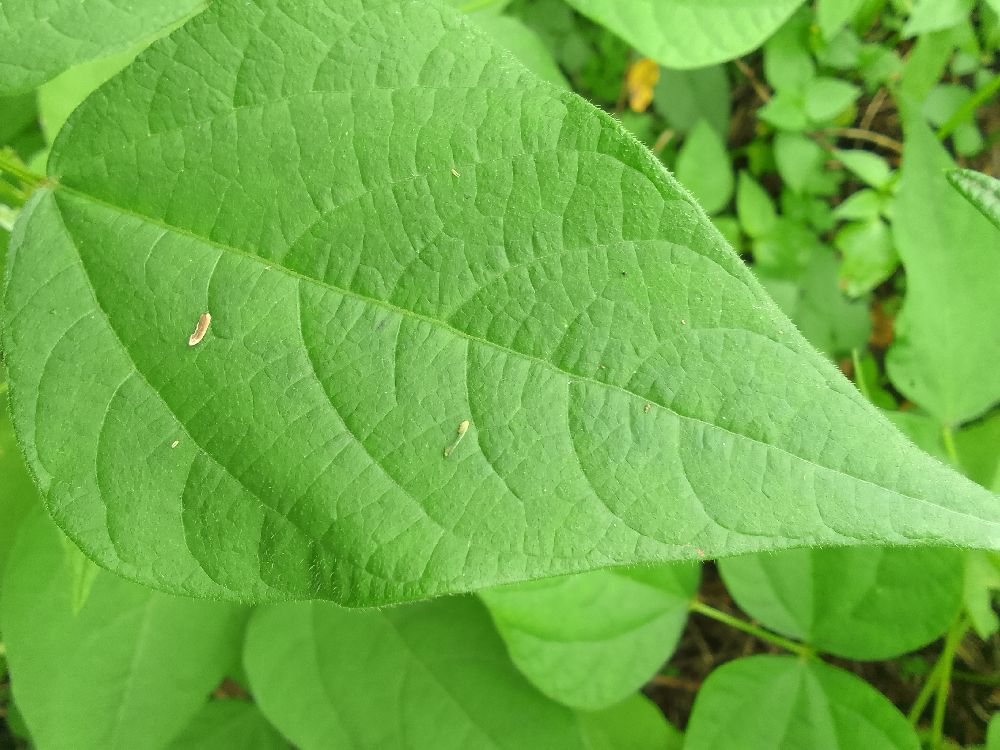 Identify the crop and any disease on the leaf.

common bean, healthy
